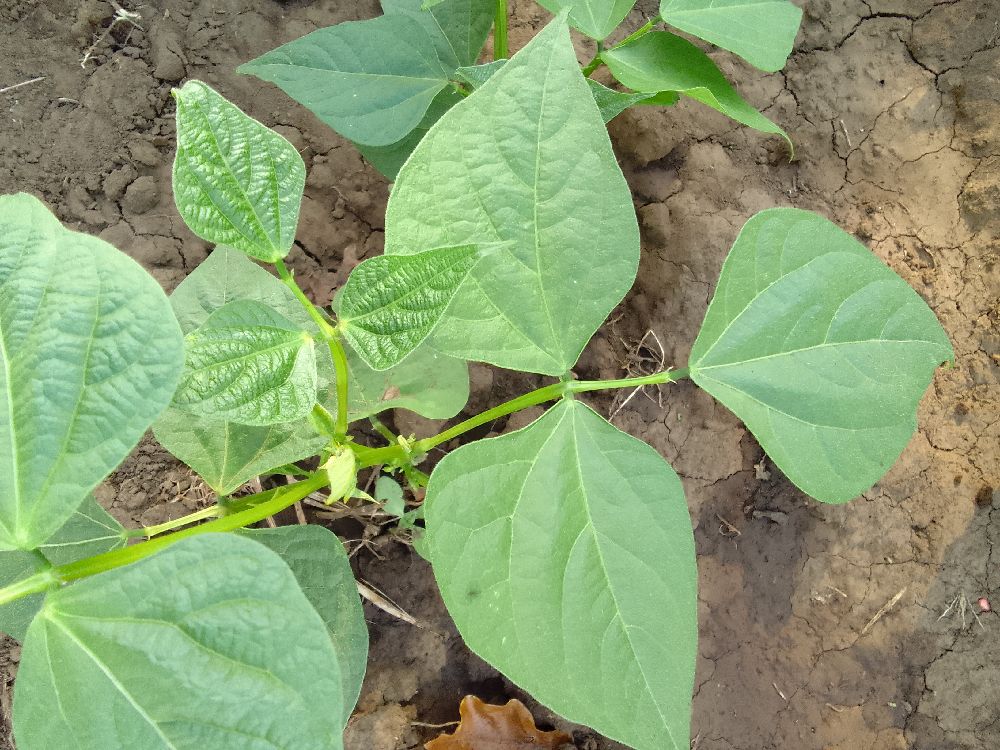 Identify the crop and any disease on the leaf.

common bean, healthy
